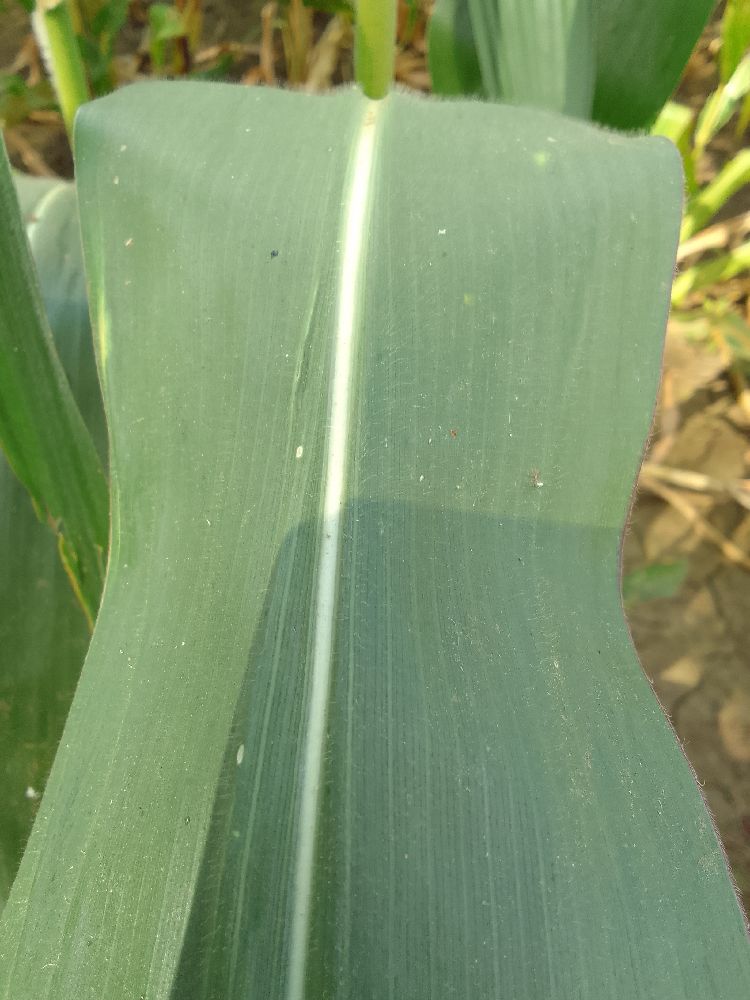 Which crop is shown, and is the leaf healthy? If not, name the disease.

maize, healthy
